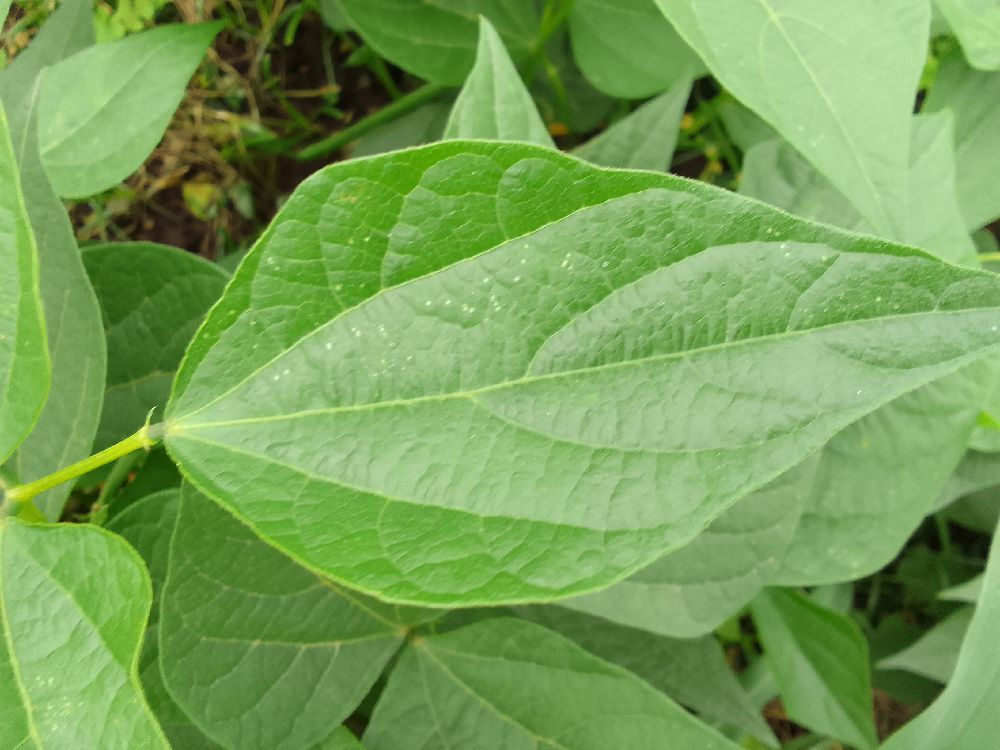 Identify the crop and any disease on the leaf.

common bean, healthy
